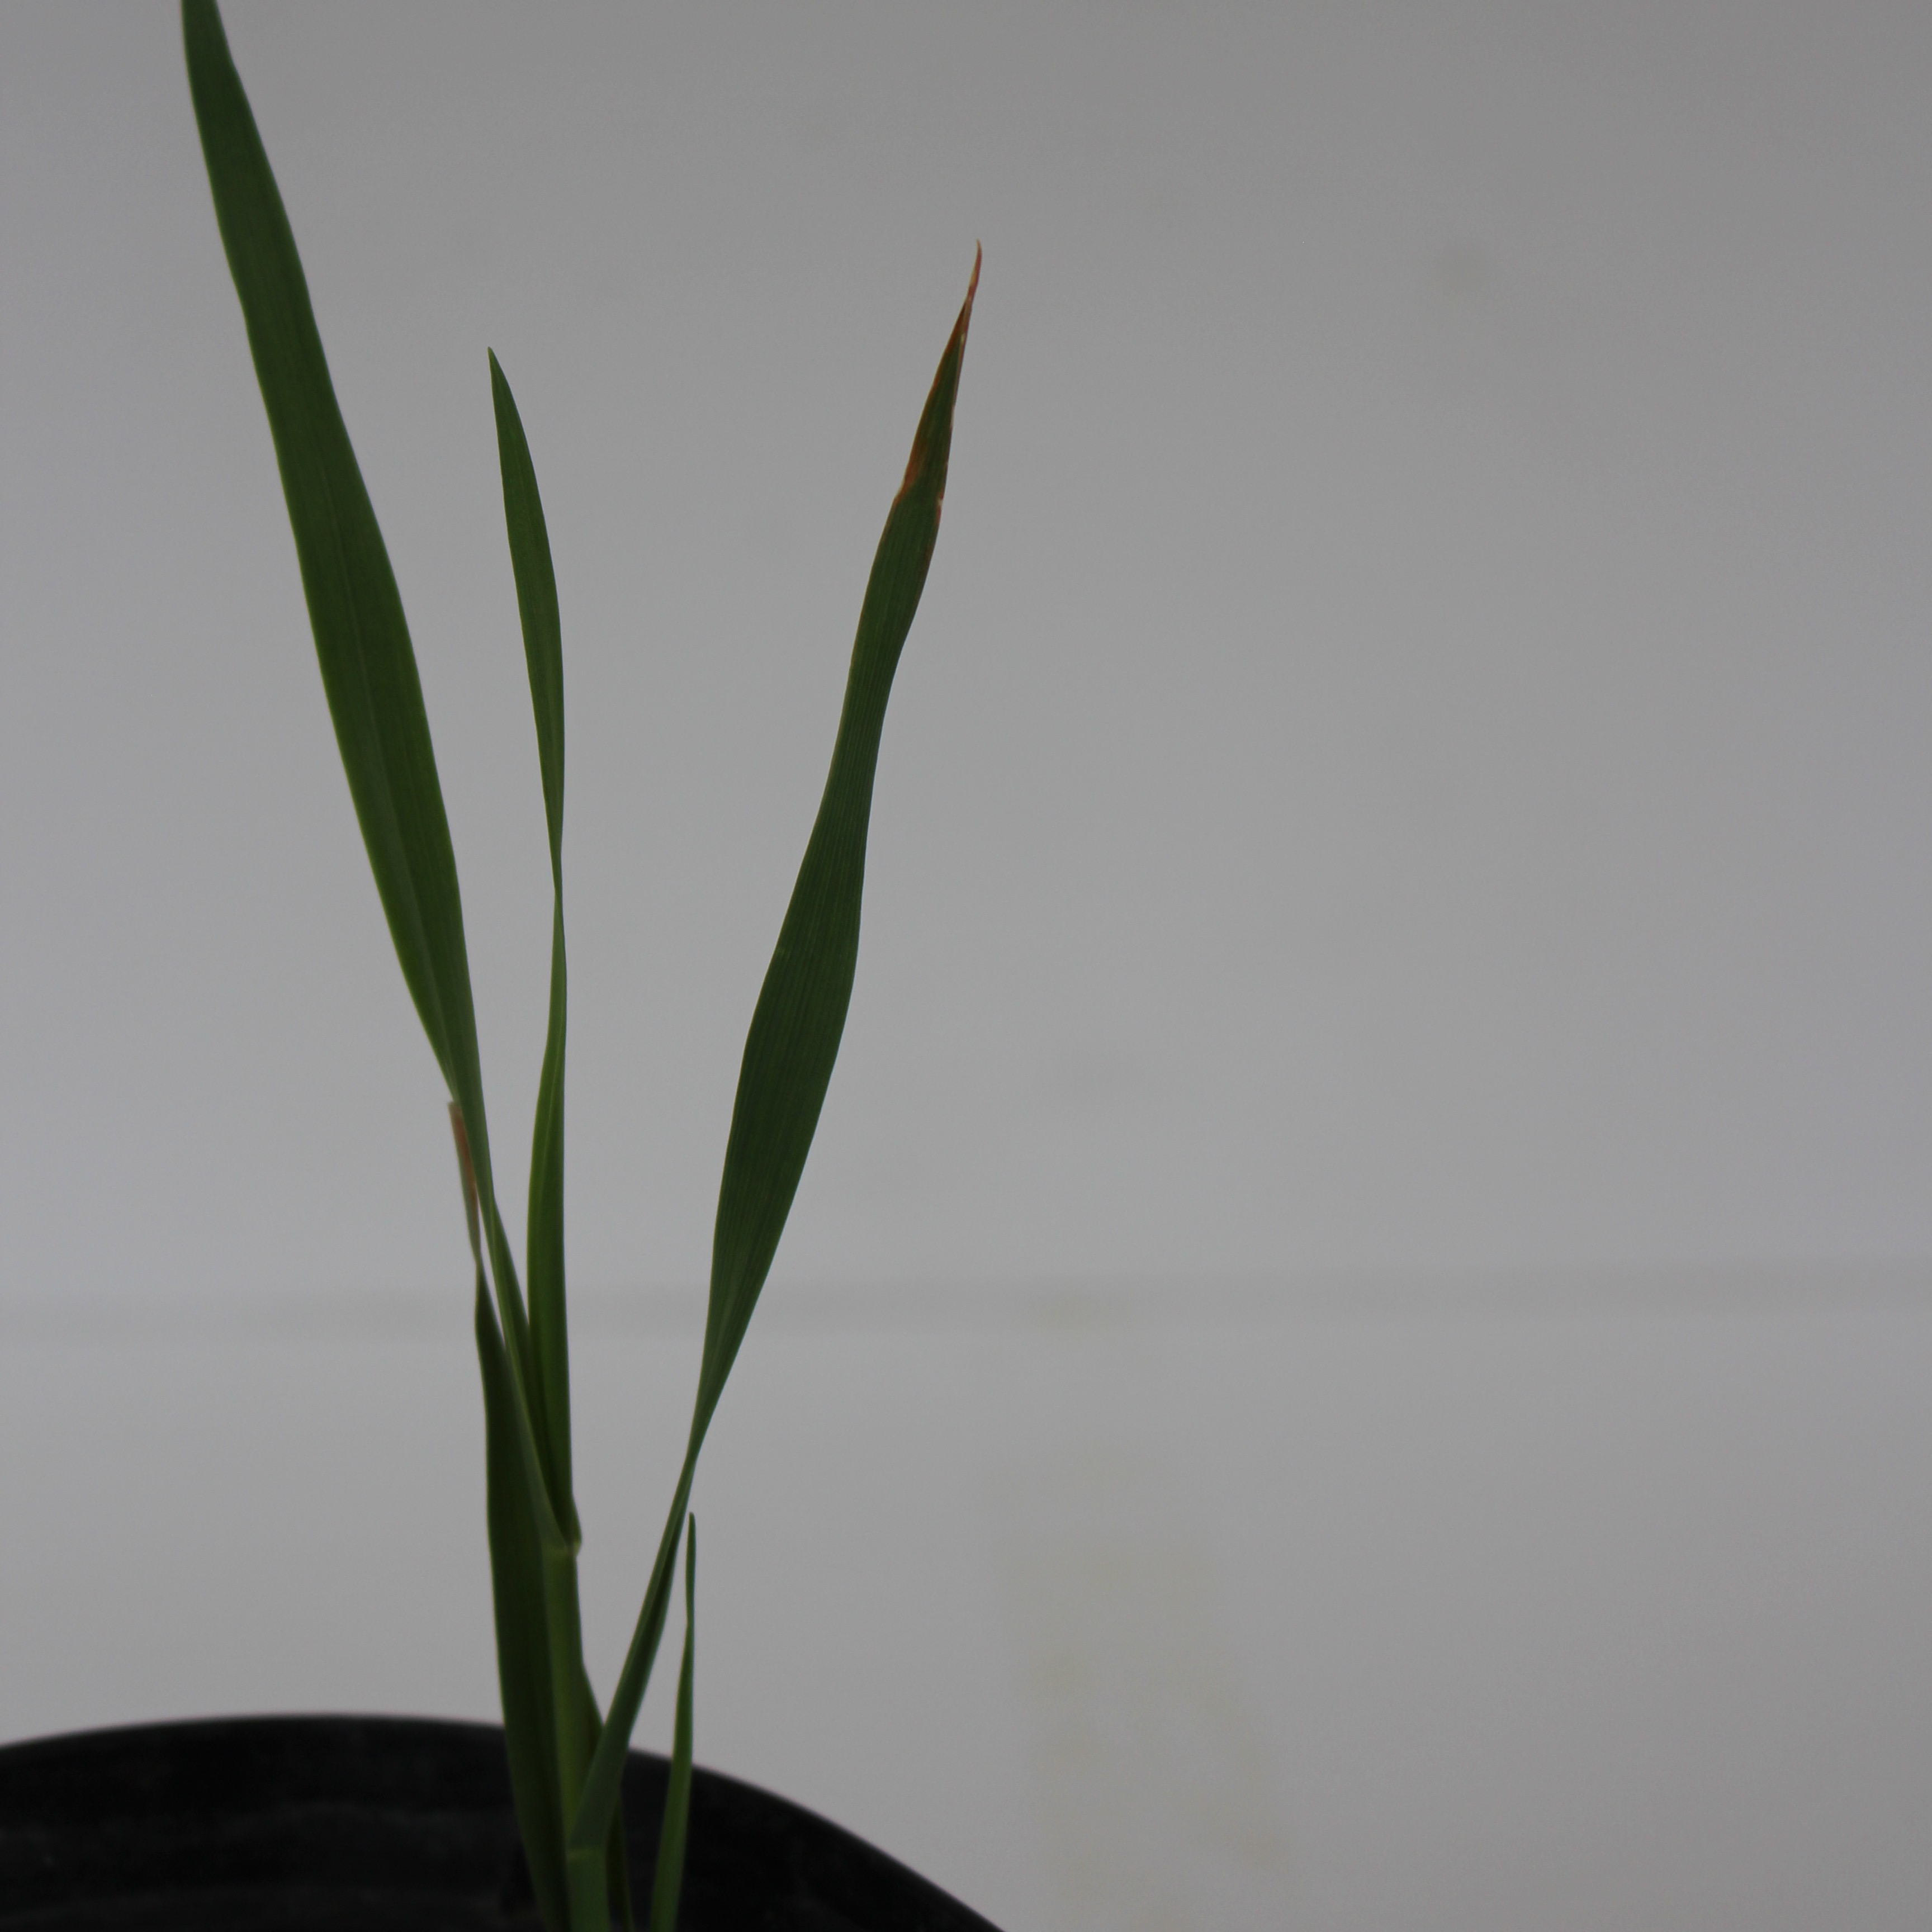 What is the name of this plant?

Avena sterilis
